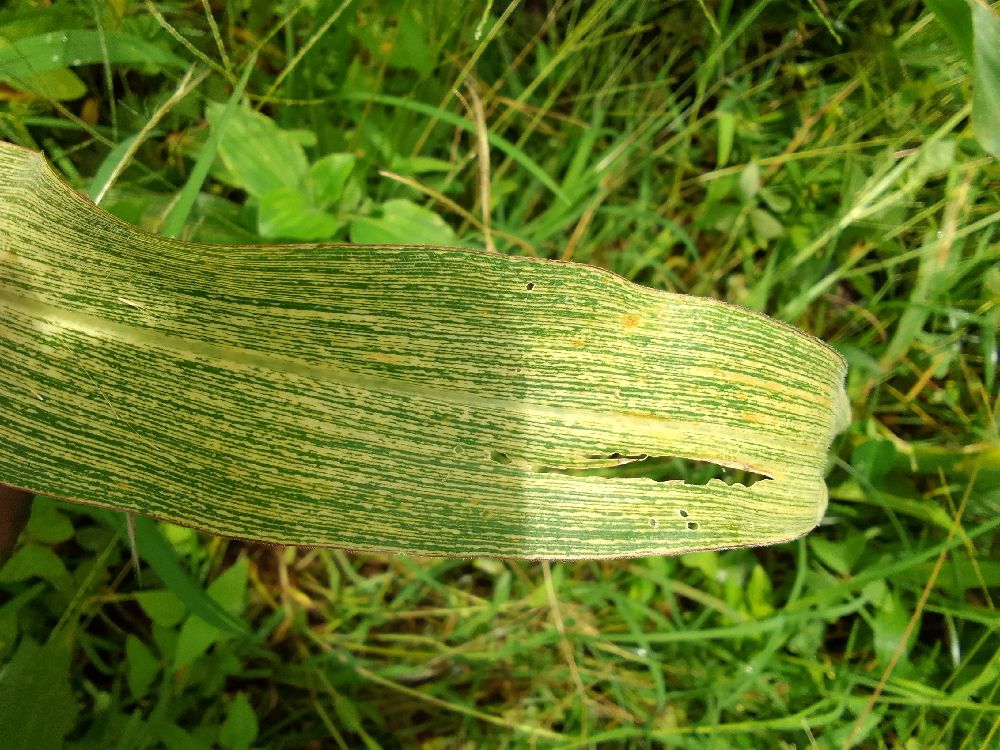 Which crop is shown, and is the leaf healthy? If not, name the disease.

maize, maize streak virus
